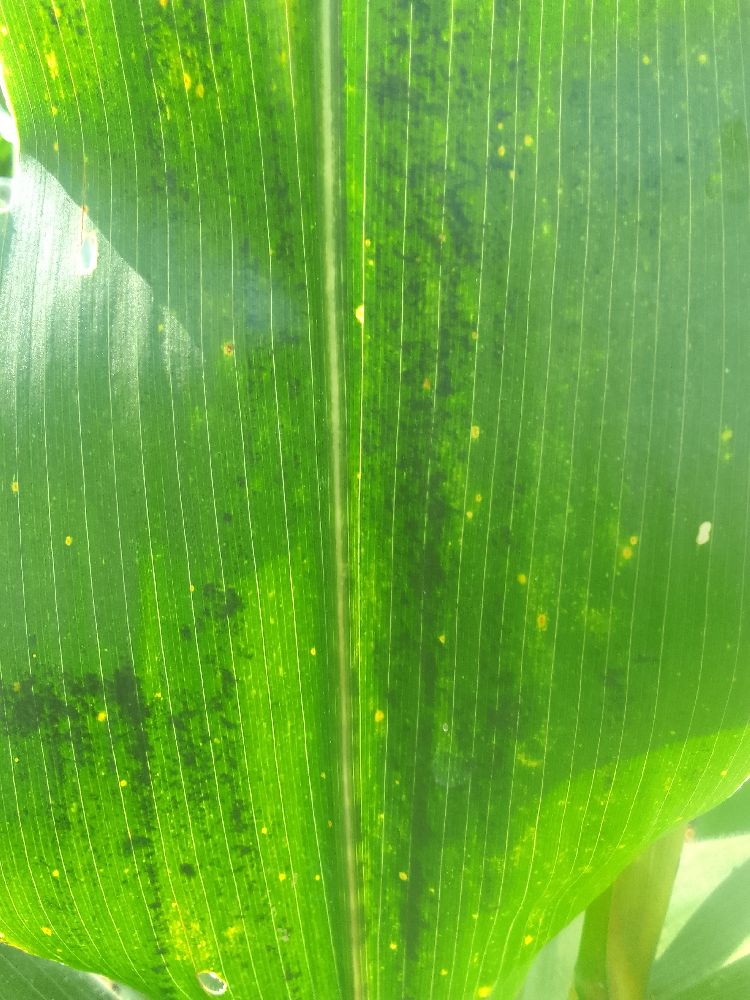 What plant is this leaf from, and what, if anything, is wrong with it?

maize, healthy
